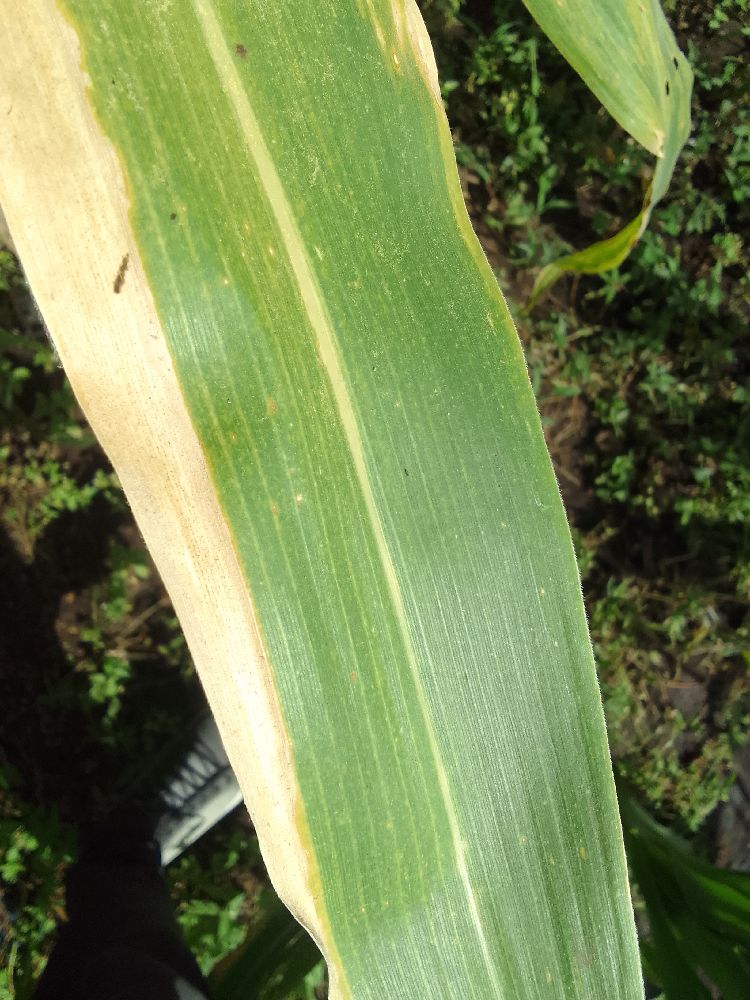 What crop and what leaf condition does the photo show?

maize, maize lethal necrosis
